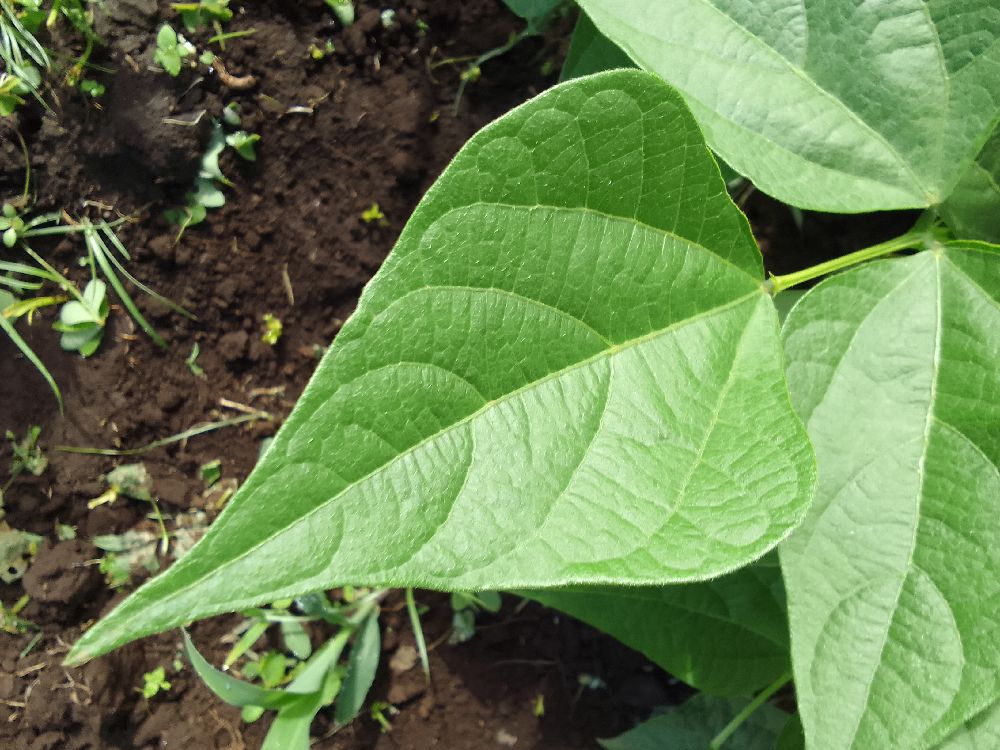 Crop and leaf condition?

common bean, healthy
